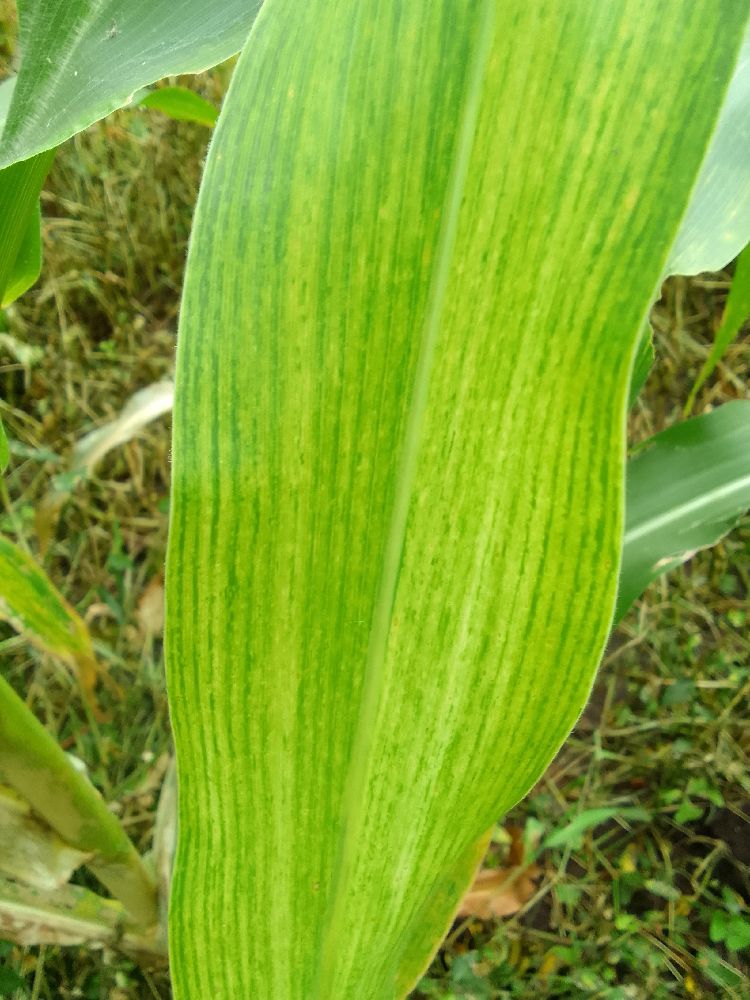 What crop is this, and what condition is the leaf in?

maize, maize lethal necrosis
